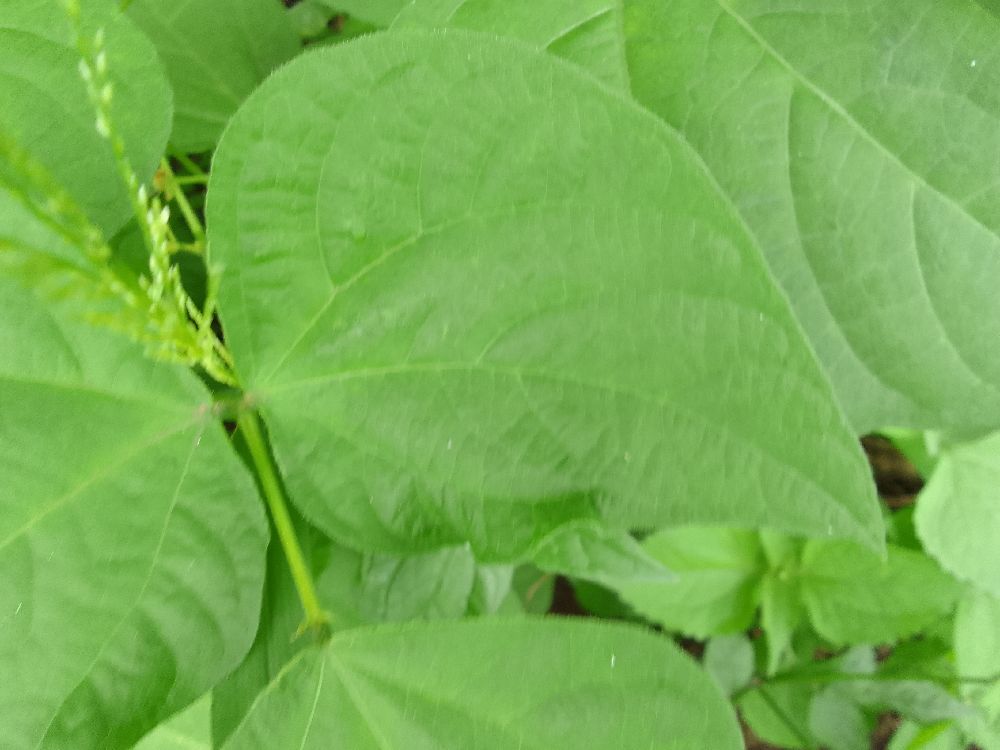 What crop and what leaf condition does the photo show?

common bean, healthy
